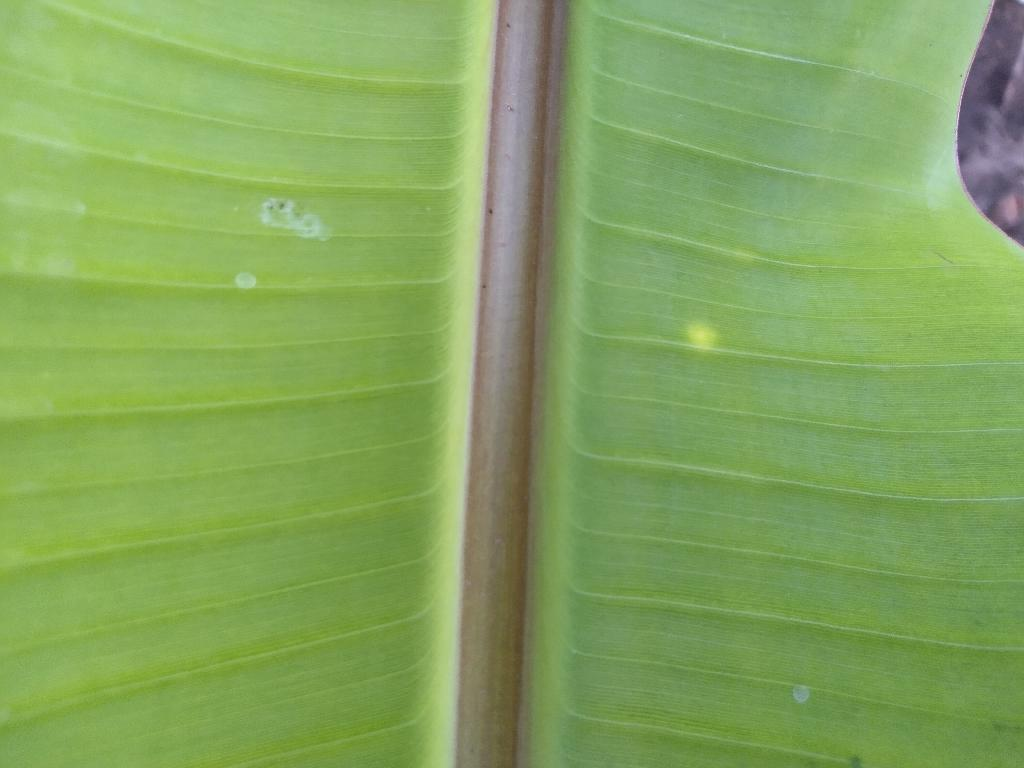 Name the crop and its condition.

banana, healthy
